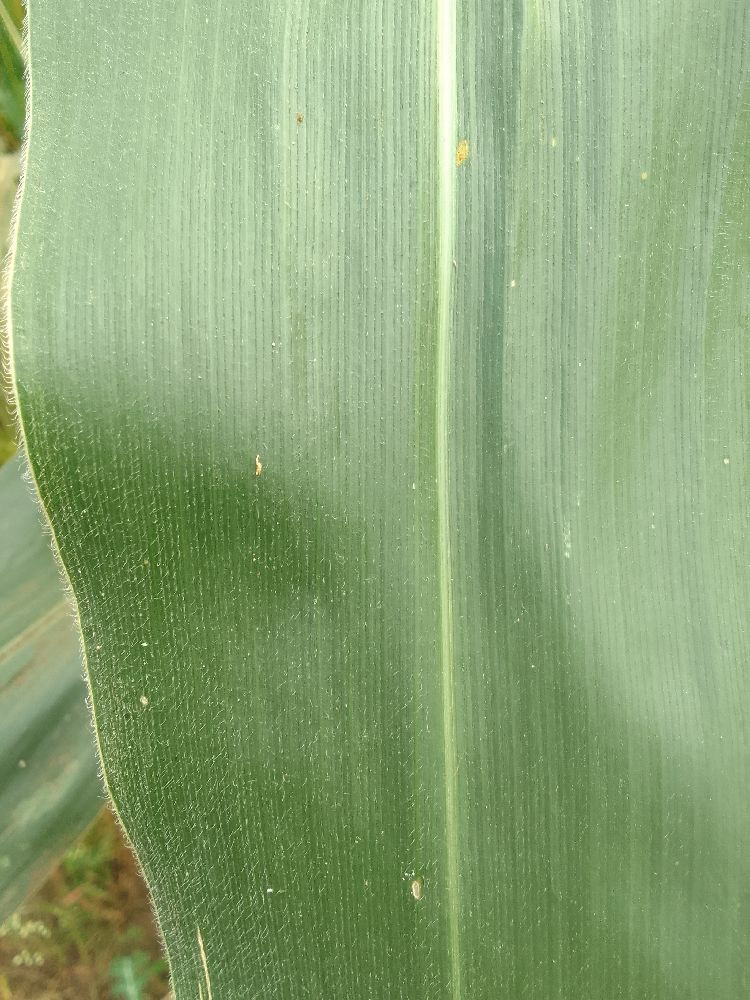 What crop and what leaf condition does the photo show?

maize, healthy
